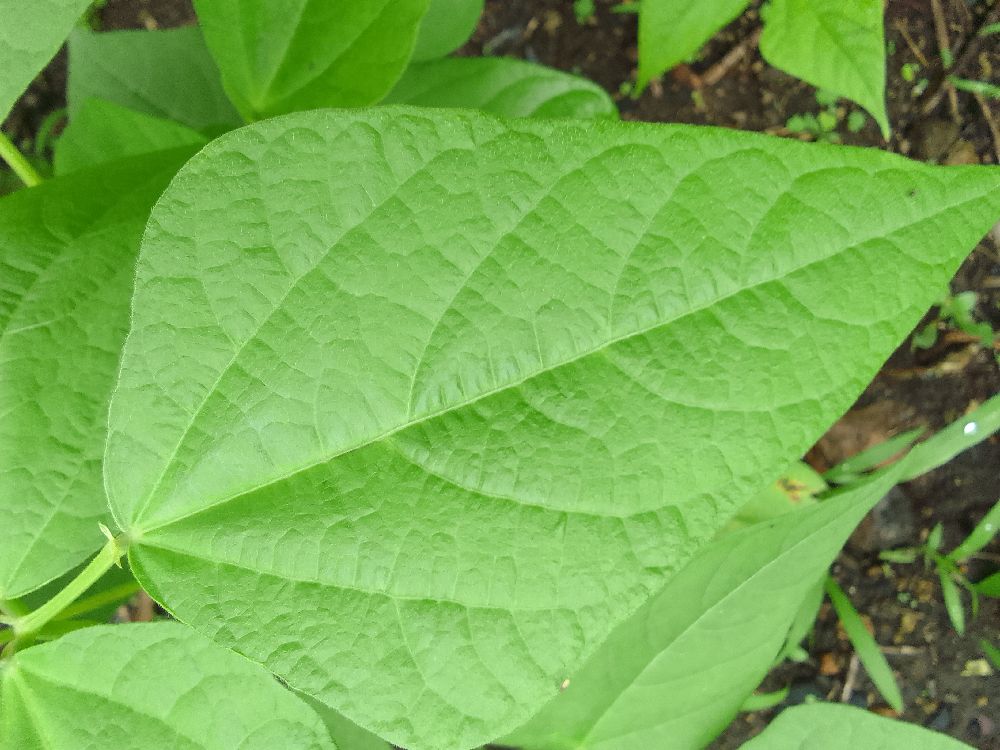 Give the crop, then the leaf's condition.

common bean, healthy
